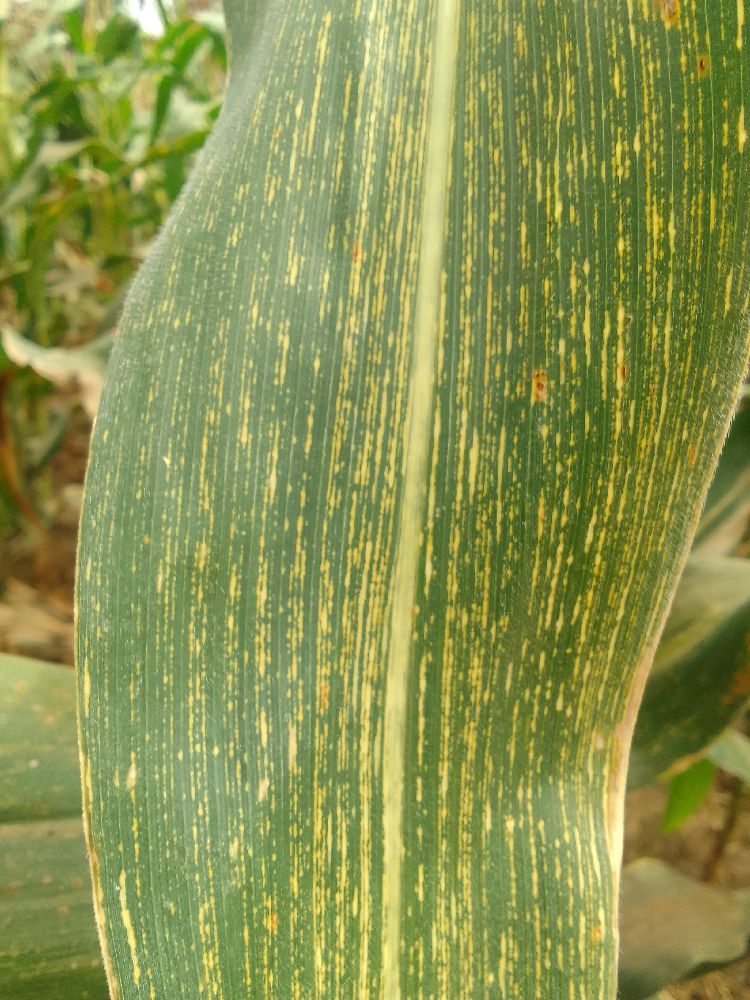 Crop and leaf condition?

maize, maize streak virus
